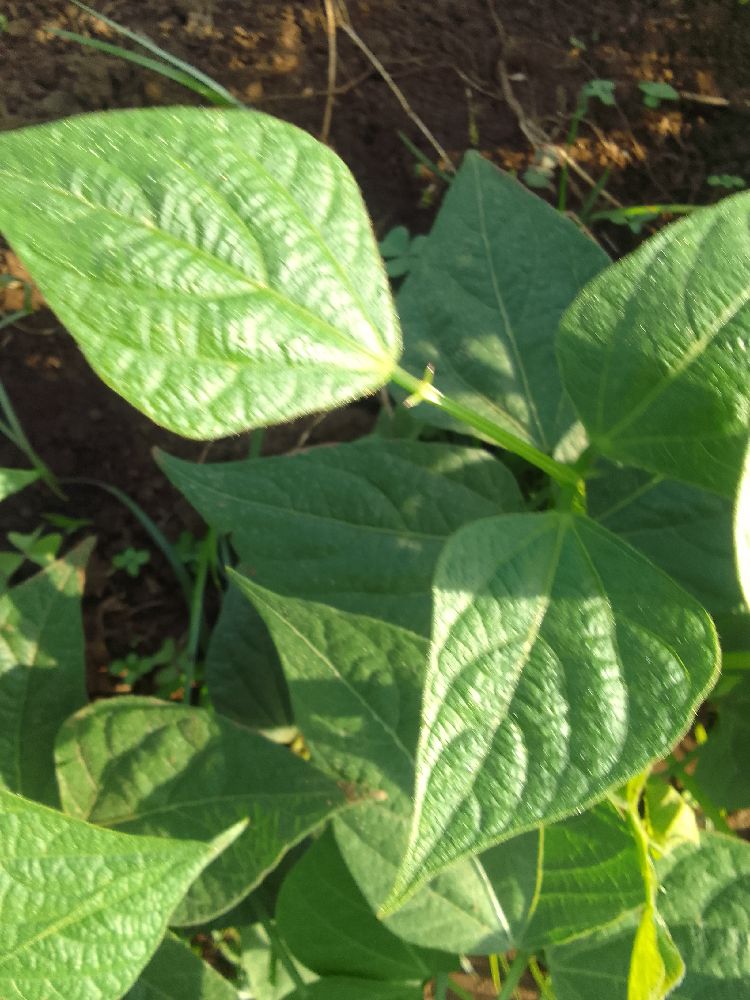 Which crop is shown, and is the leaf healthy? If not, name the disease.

common bean, healthy
